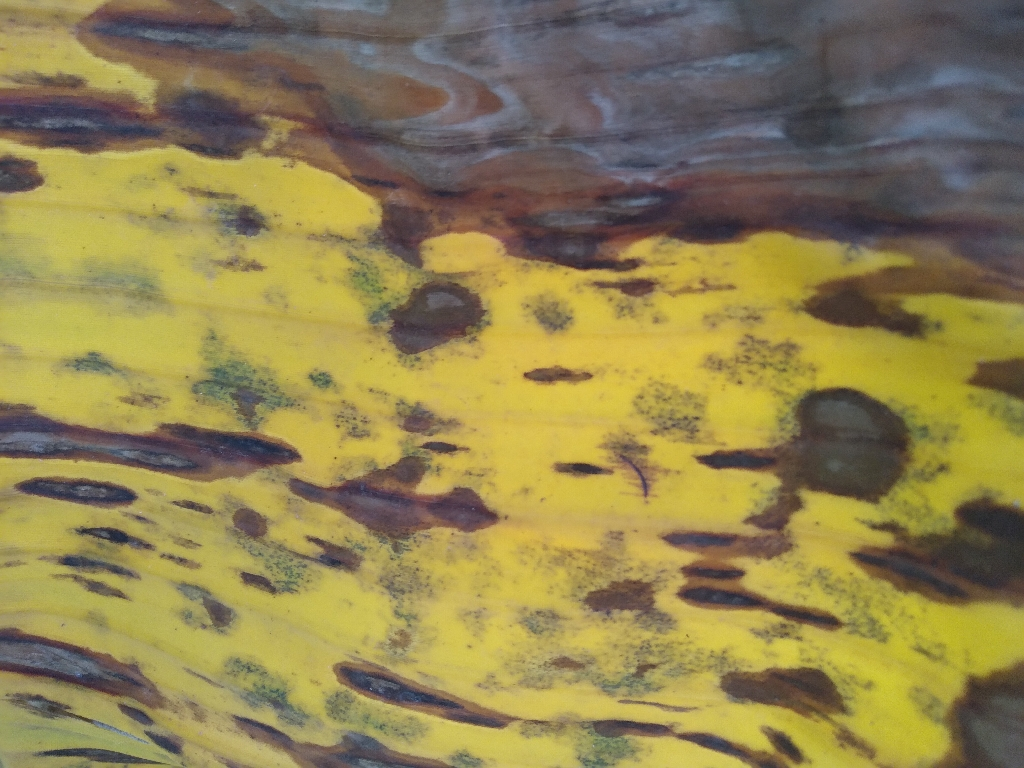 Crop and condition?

banana, black sigatoka
